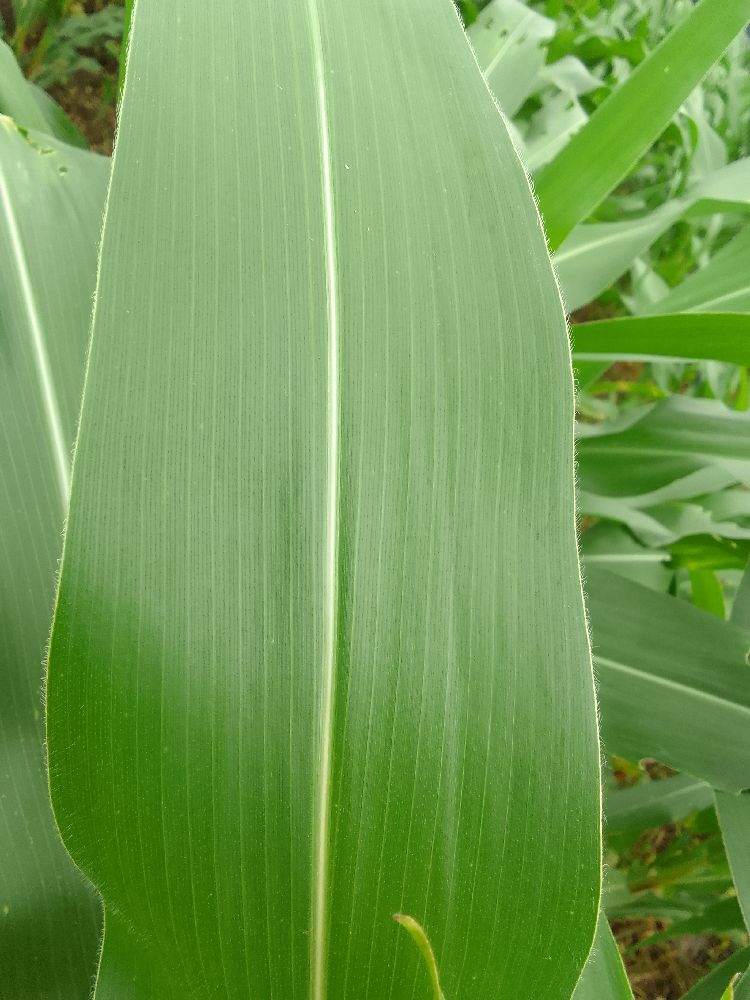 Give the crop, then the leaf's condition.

maize, healthy
